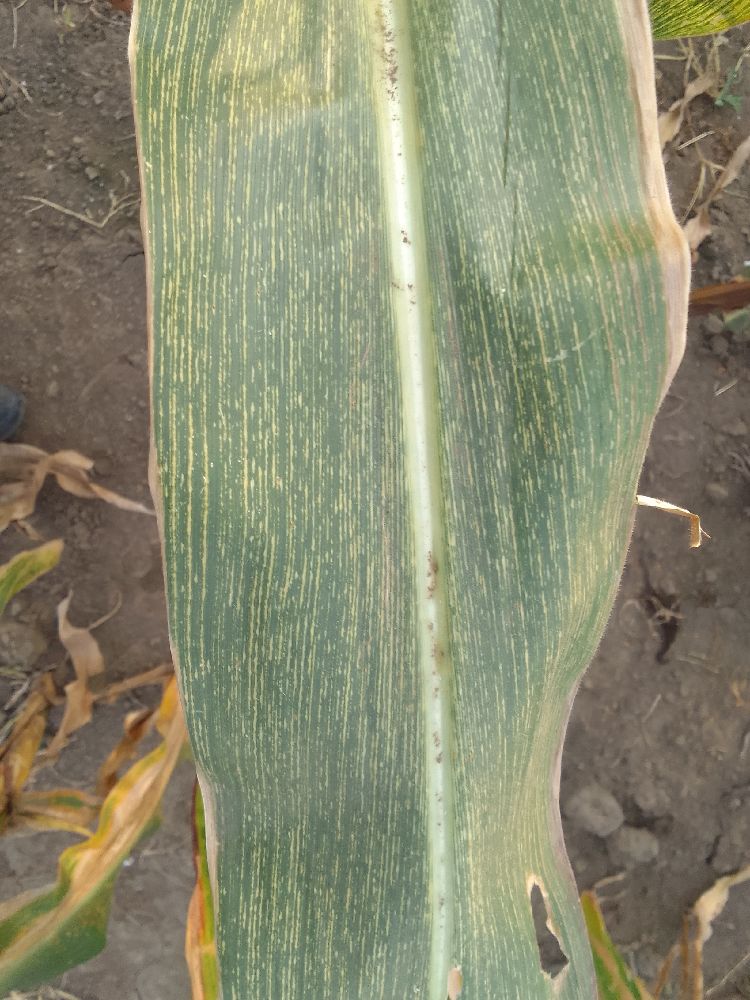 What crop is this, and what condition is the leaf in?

maize, maize streak virus
